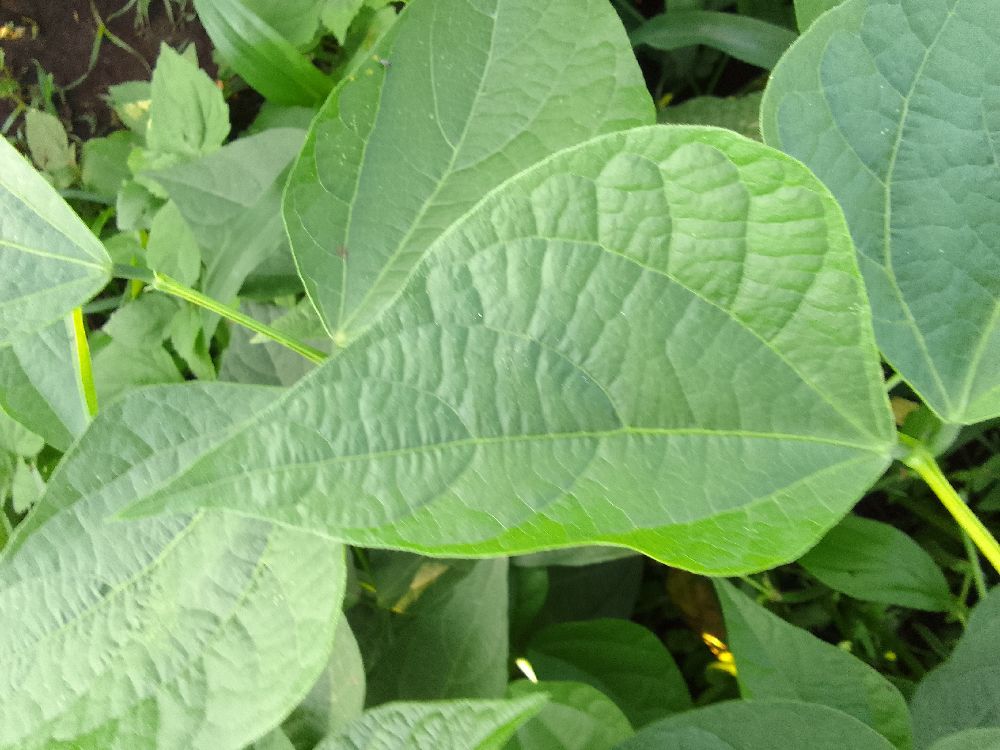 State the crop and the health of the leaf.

common bean, healthy
